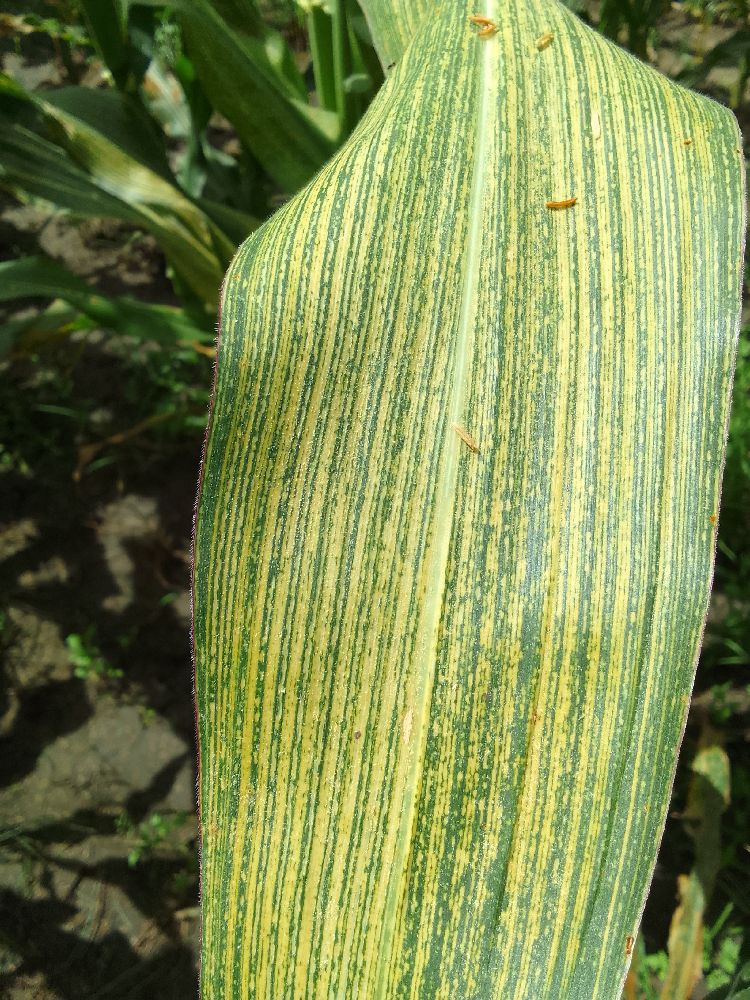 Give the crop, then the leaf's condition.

maize, maize streak virus
